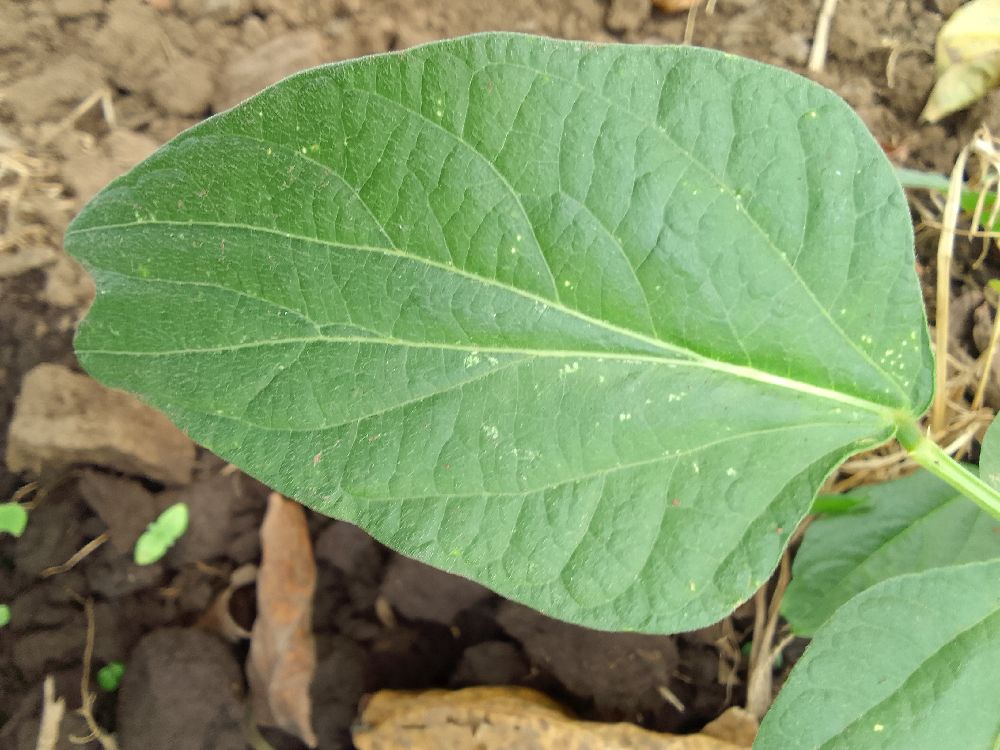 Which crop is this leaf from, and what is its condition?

common bean, healthy
